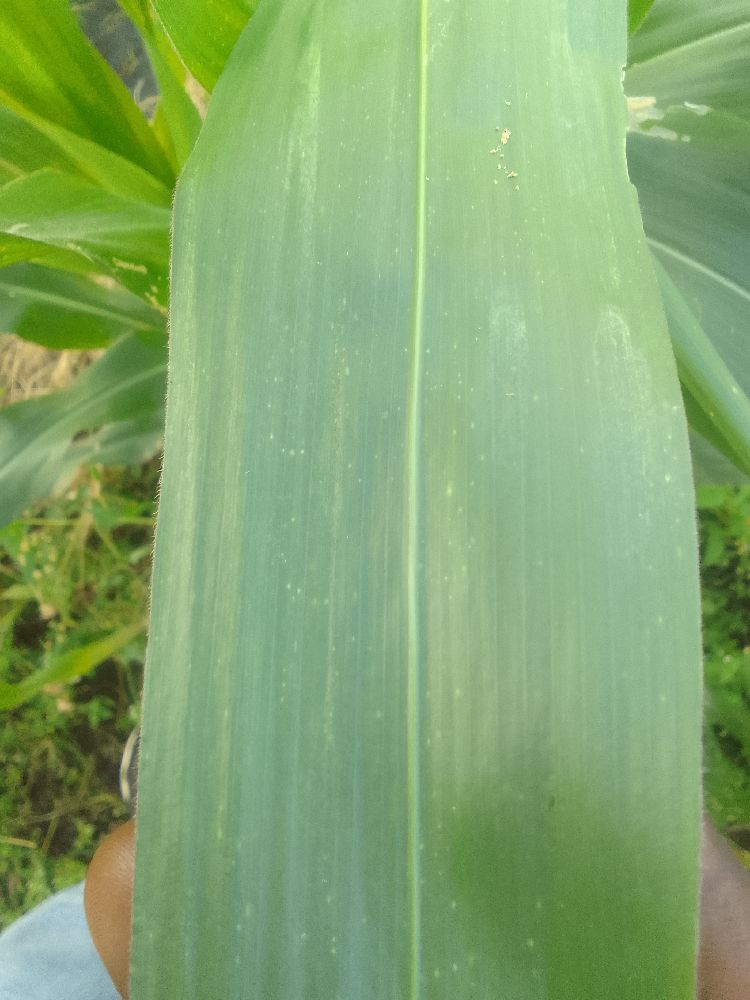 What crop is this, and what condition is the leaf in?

maize, healthy
